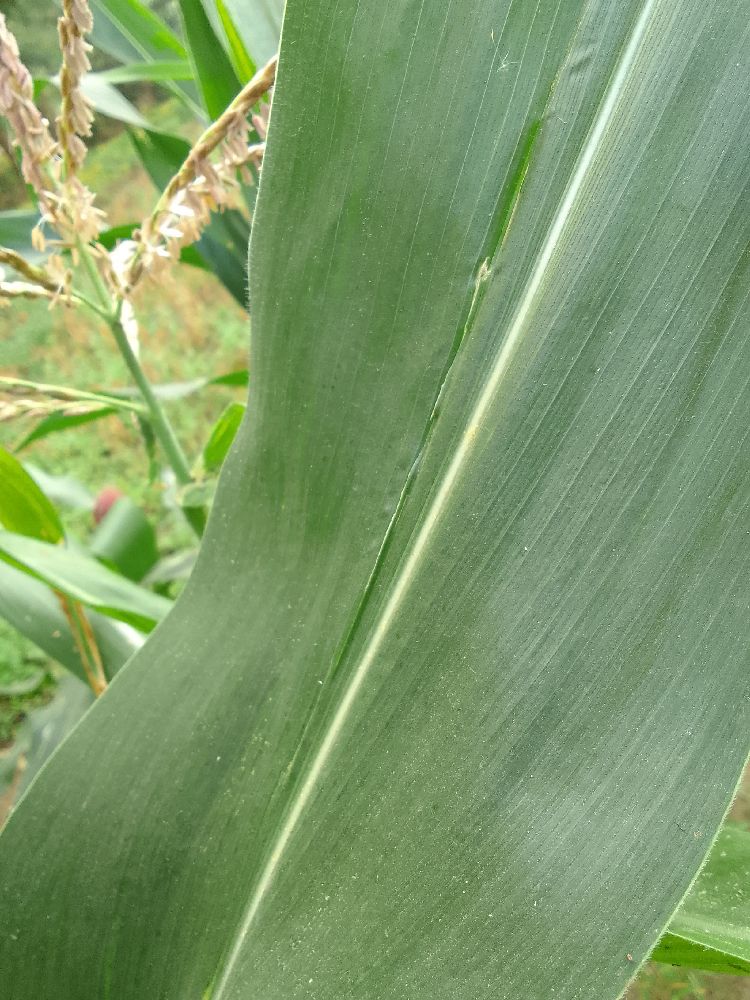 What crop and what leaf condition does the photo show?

maize, healthy
